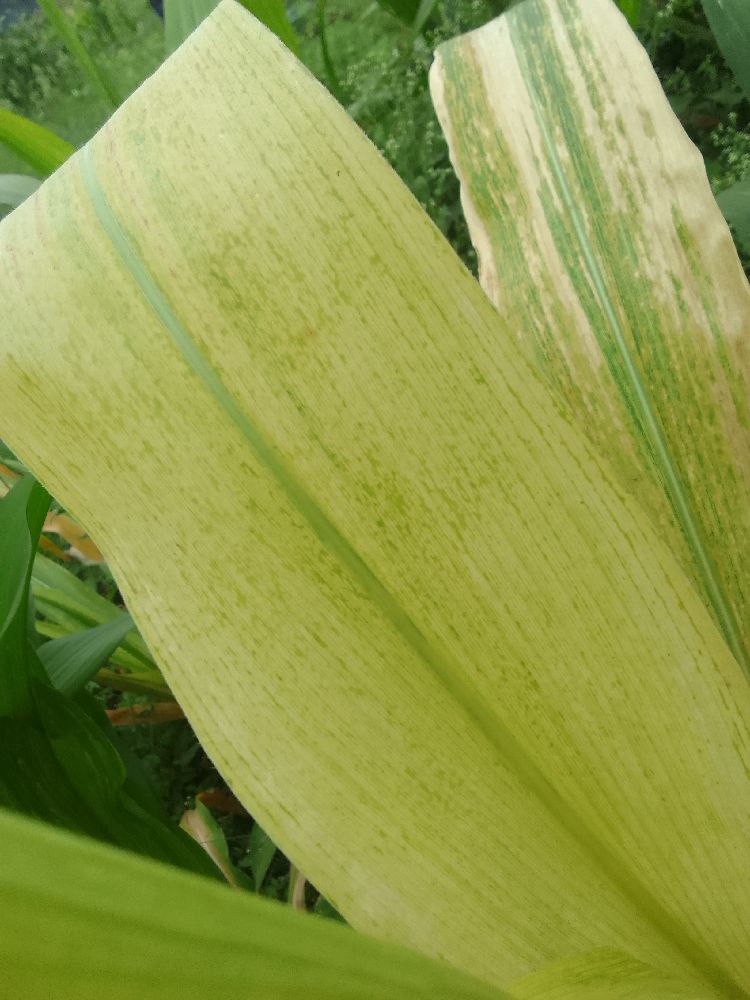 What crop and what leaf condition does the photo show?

maize, maize lethal necrosis
